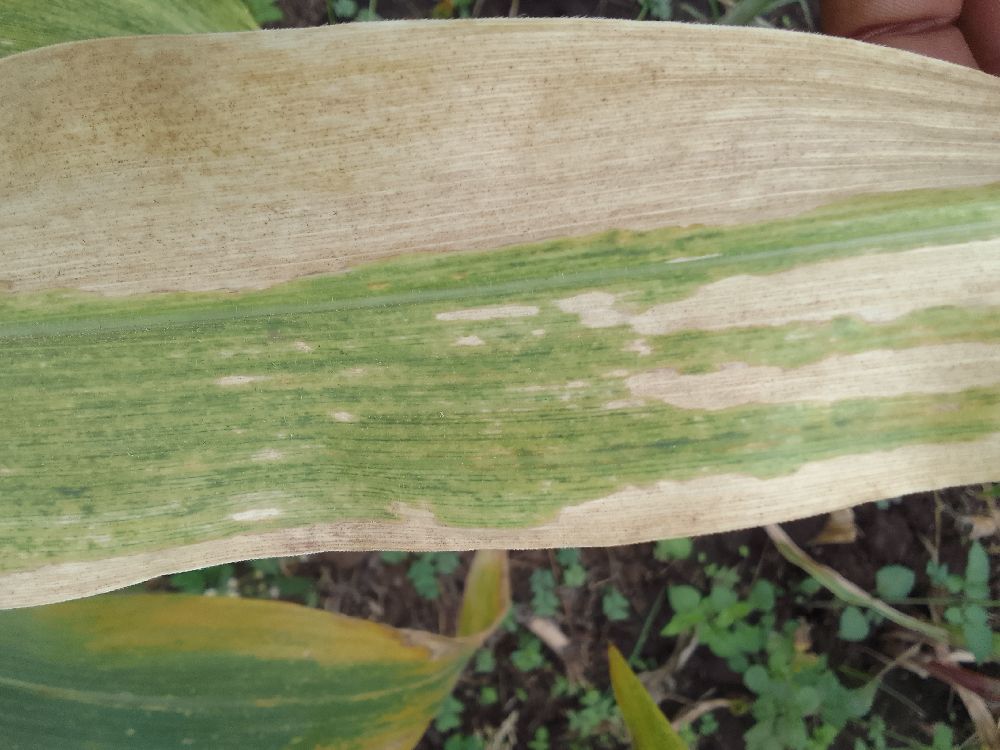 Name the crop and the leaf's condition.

maize, maize lethal necrosis
